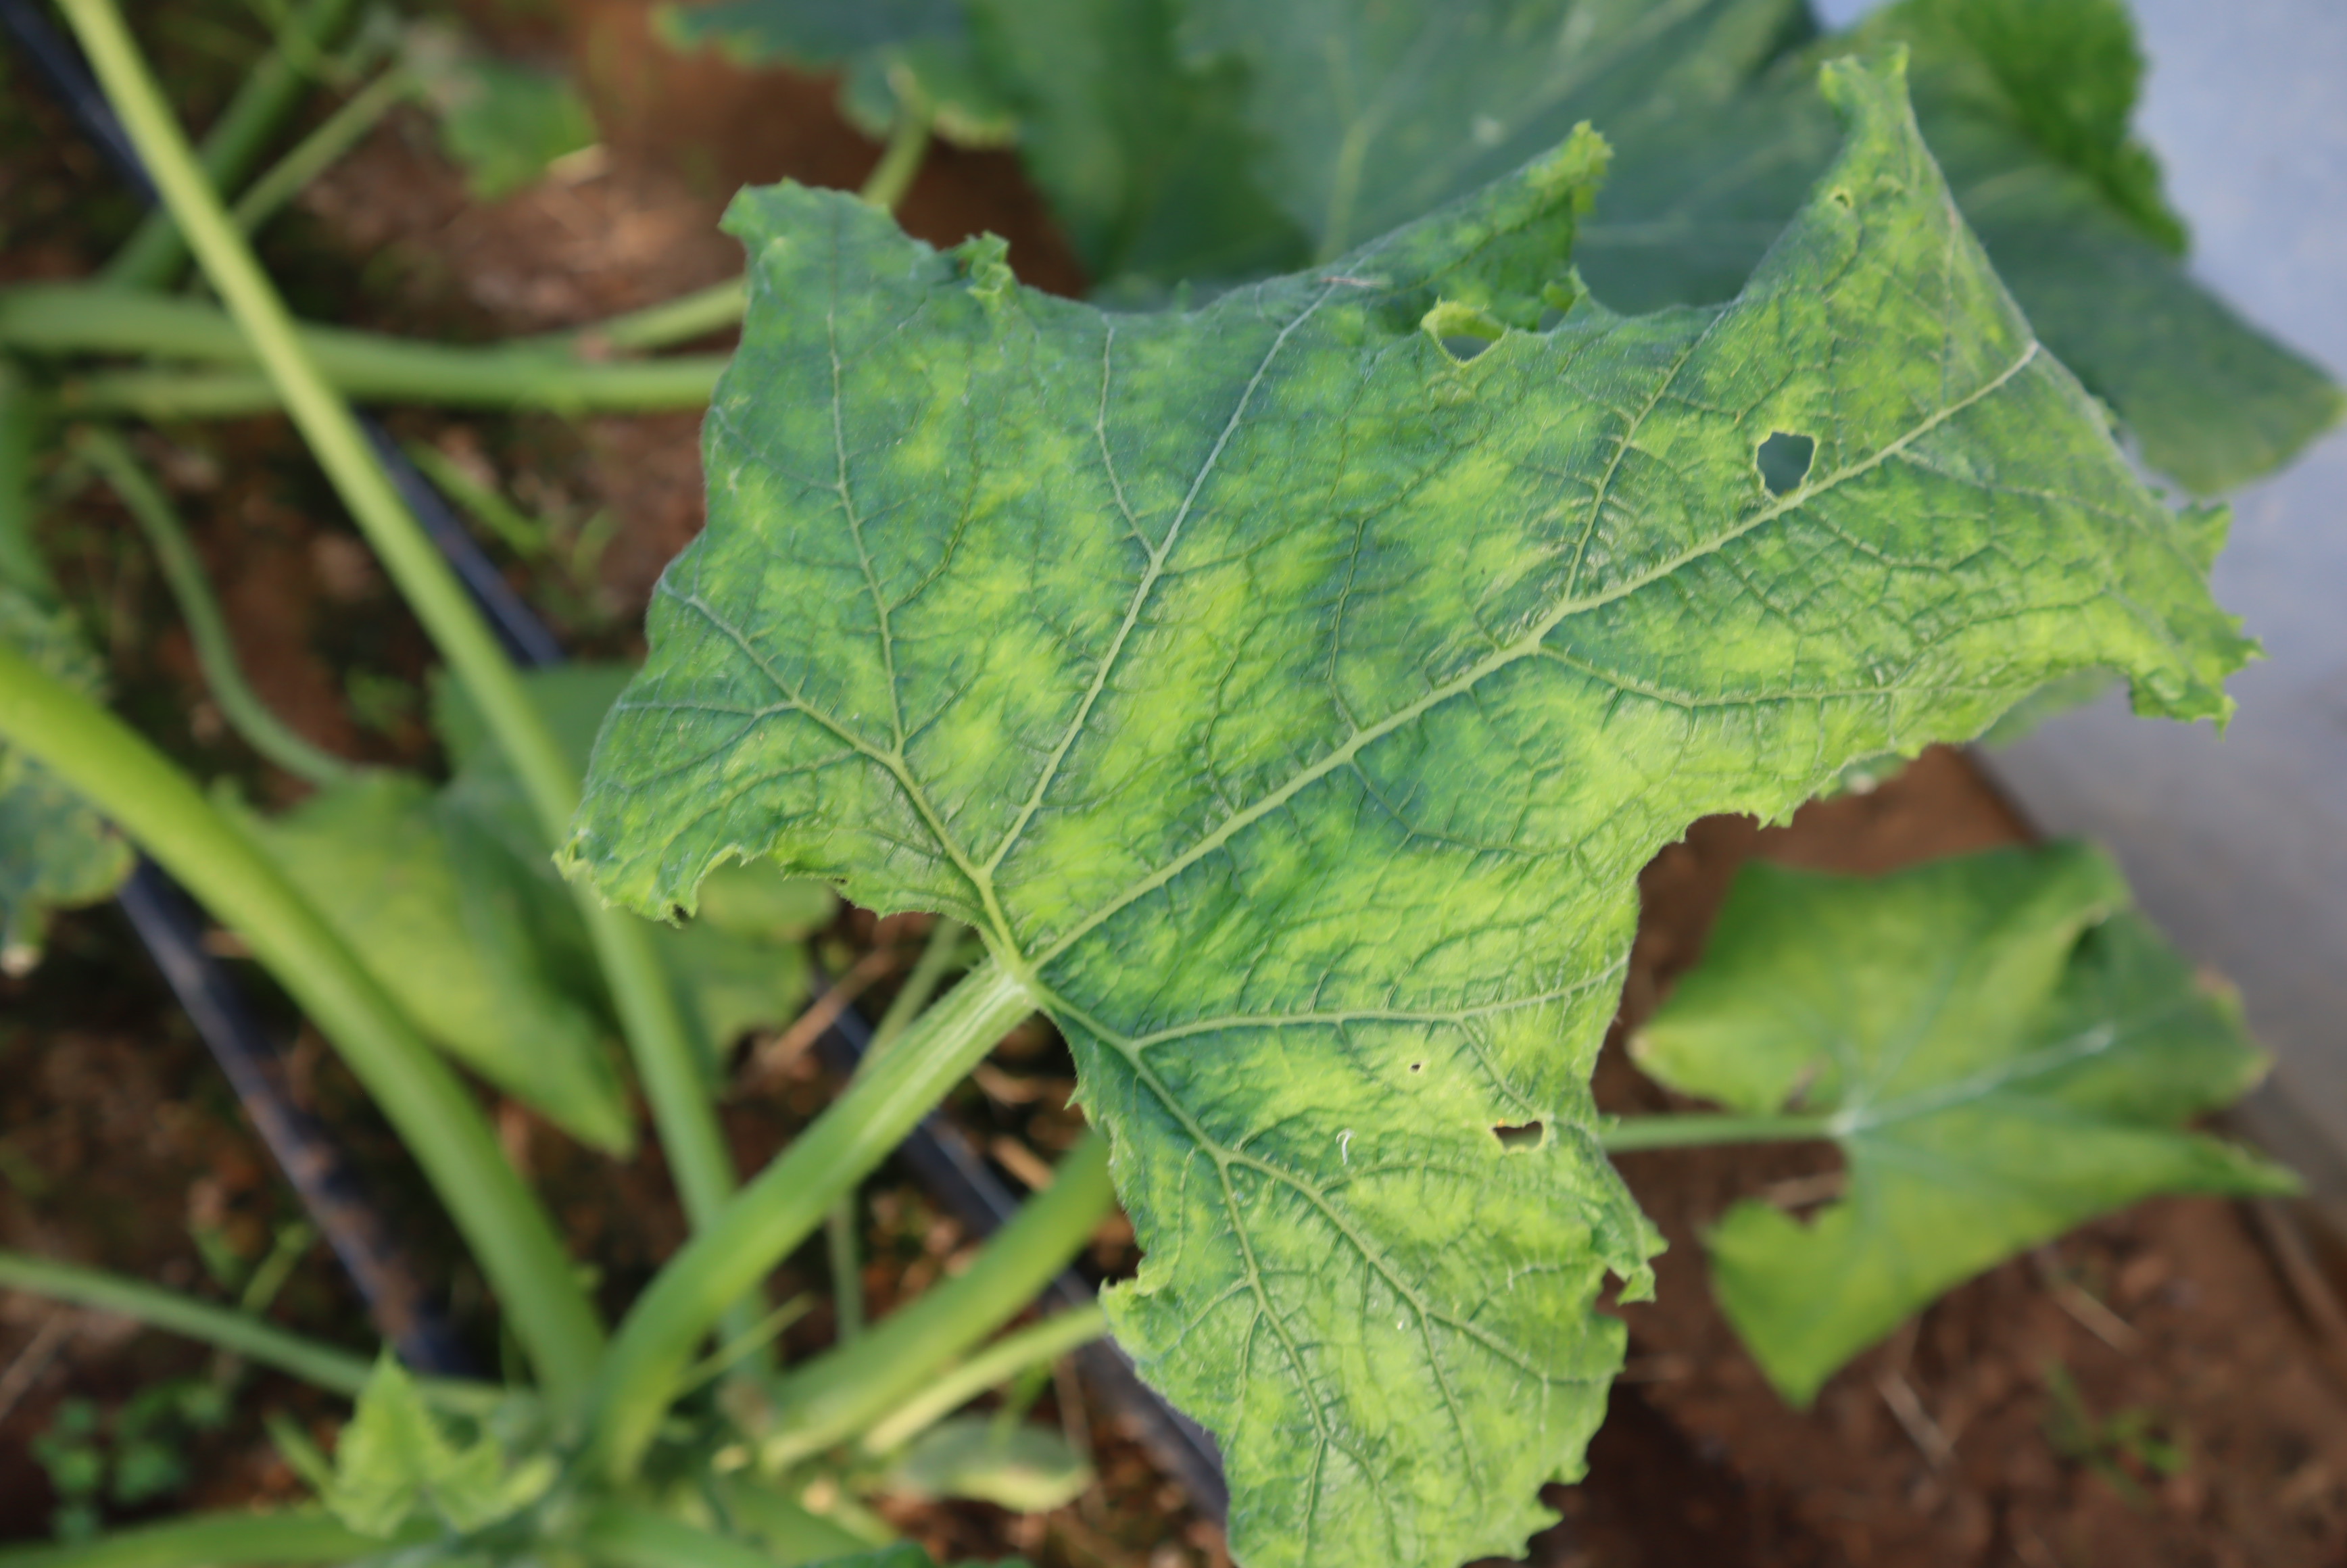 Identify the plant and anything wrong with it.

zucchini, virosis
